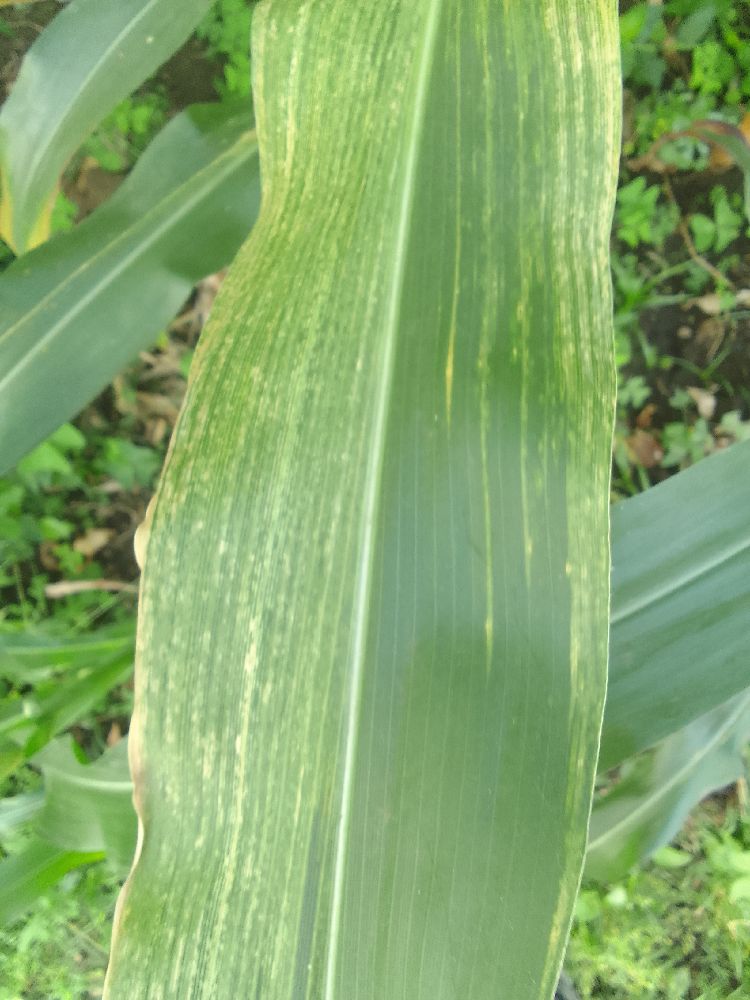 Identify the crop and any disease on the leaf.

maize, maize lethal necrosis
